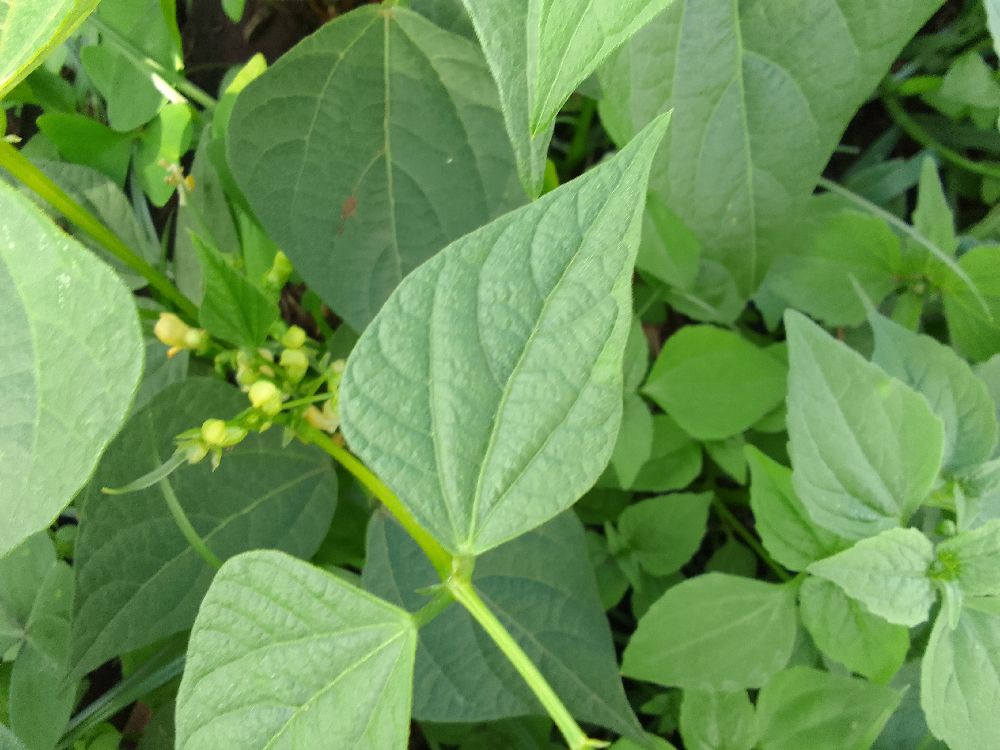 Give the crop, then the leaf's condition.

common bean, healthy
